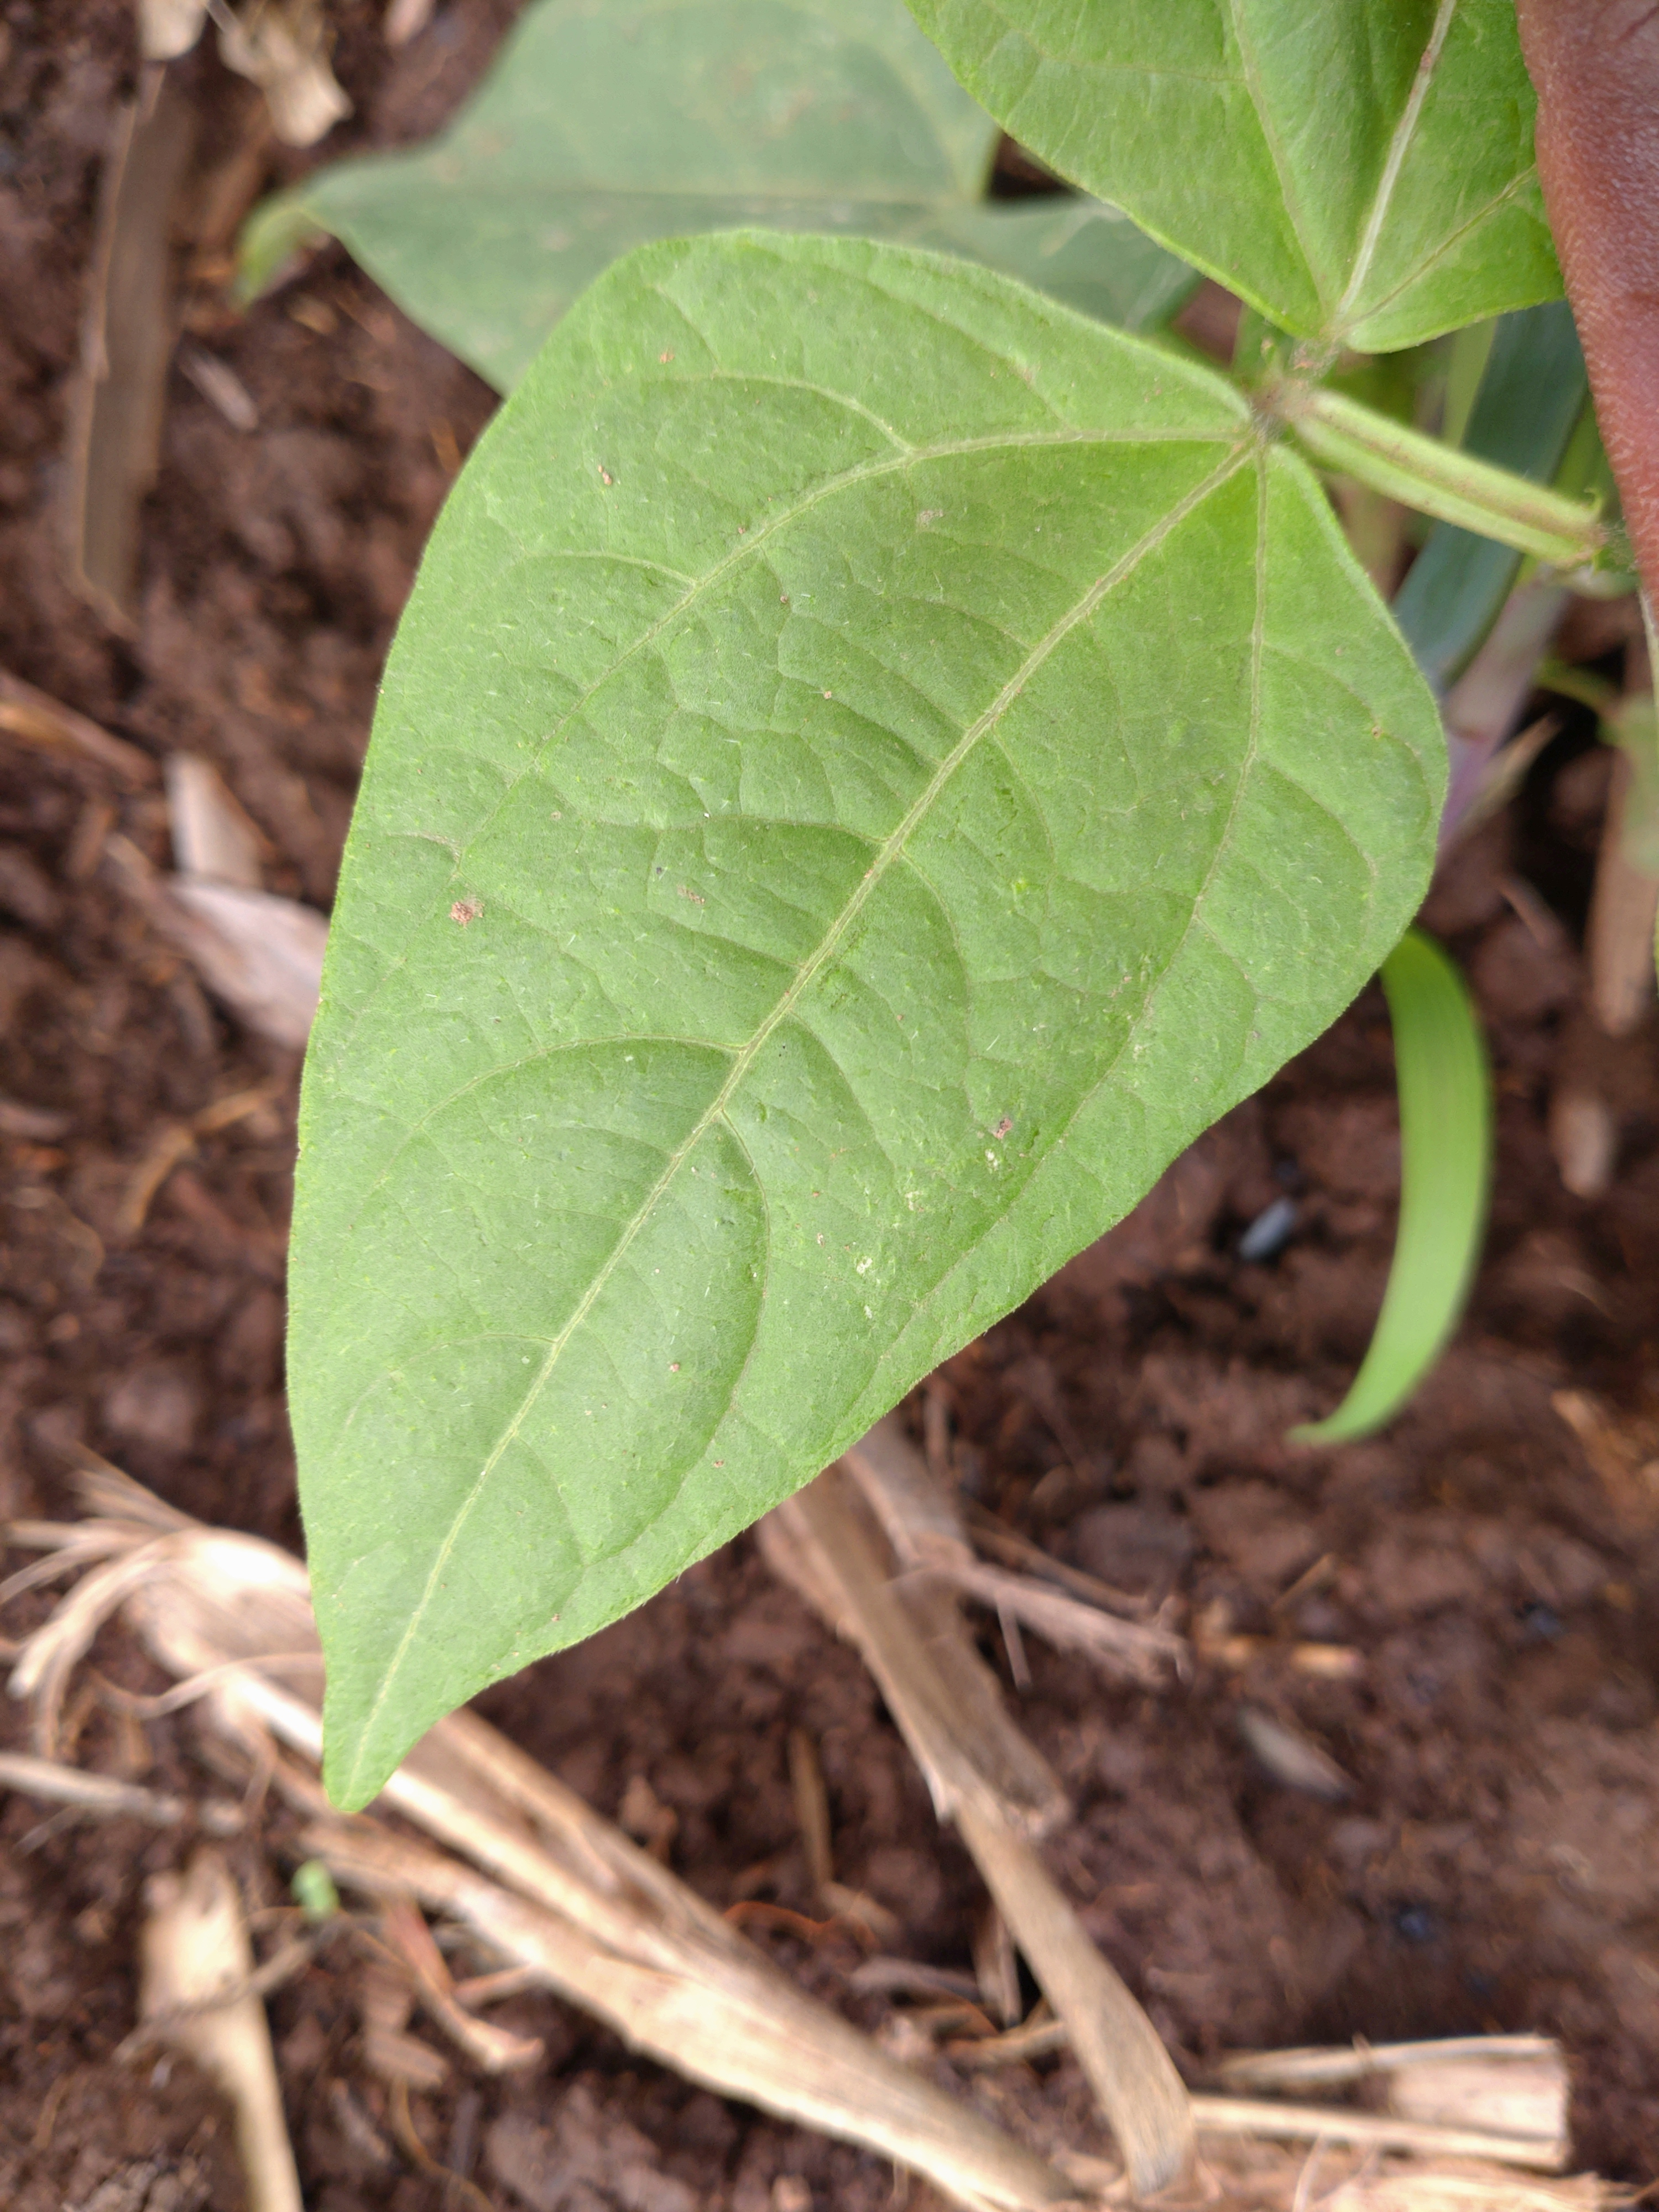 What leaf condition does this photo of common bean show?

healthy
